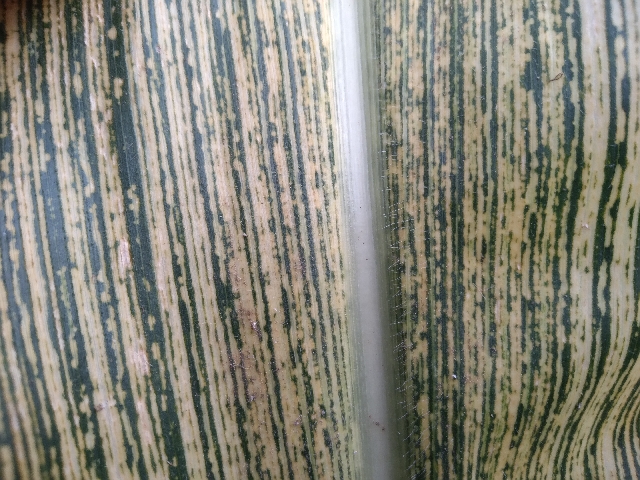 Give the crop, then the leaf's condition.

maize, maize streak virus
